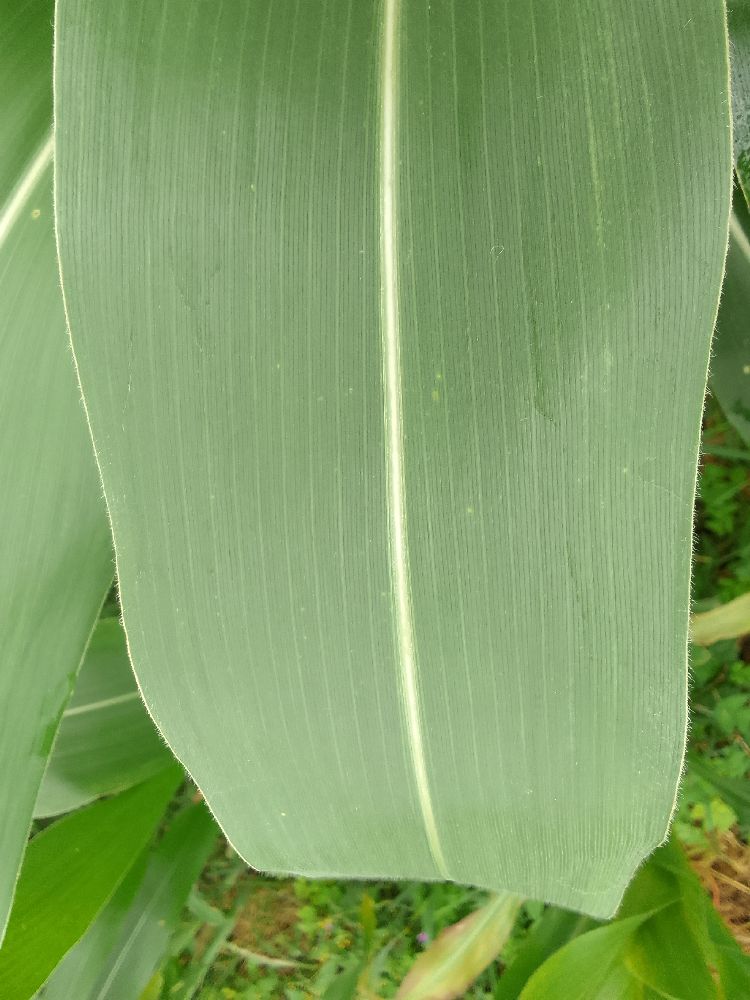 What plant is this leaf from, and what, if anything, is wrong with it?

maize, healthy
